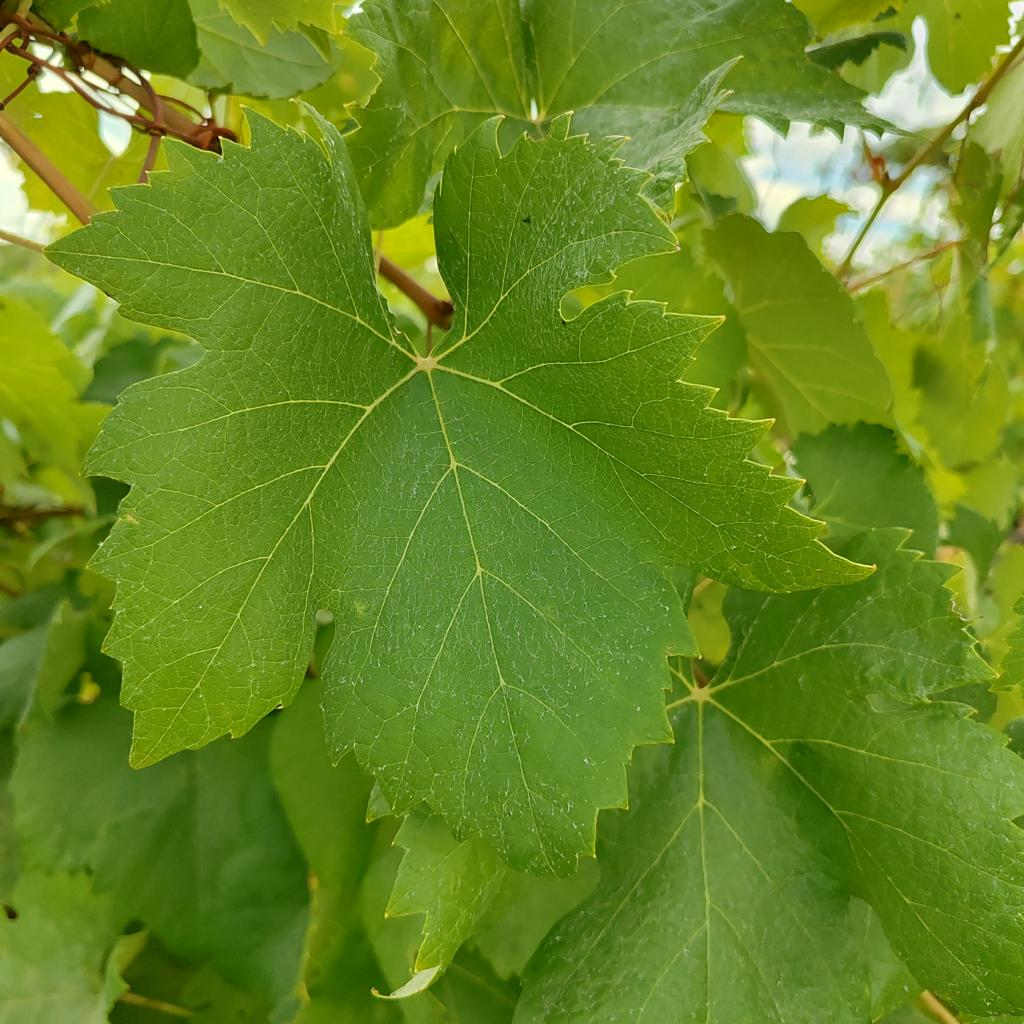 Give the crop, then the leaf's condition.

grapevine, healthy
